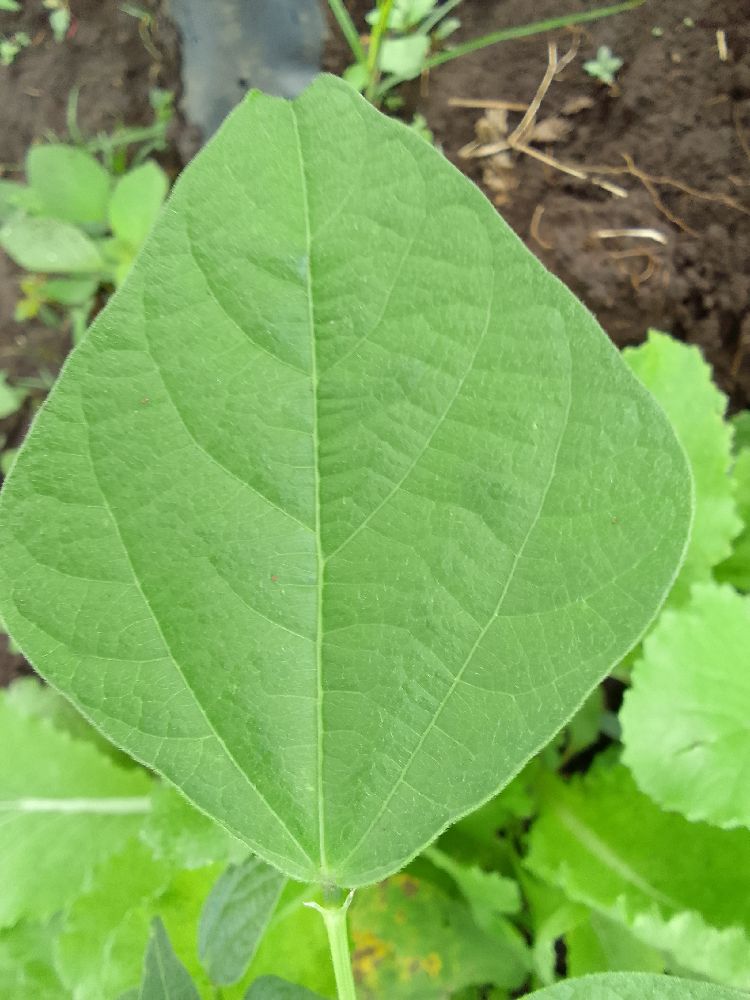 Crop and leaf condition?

common bean, healthy
